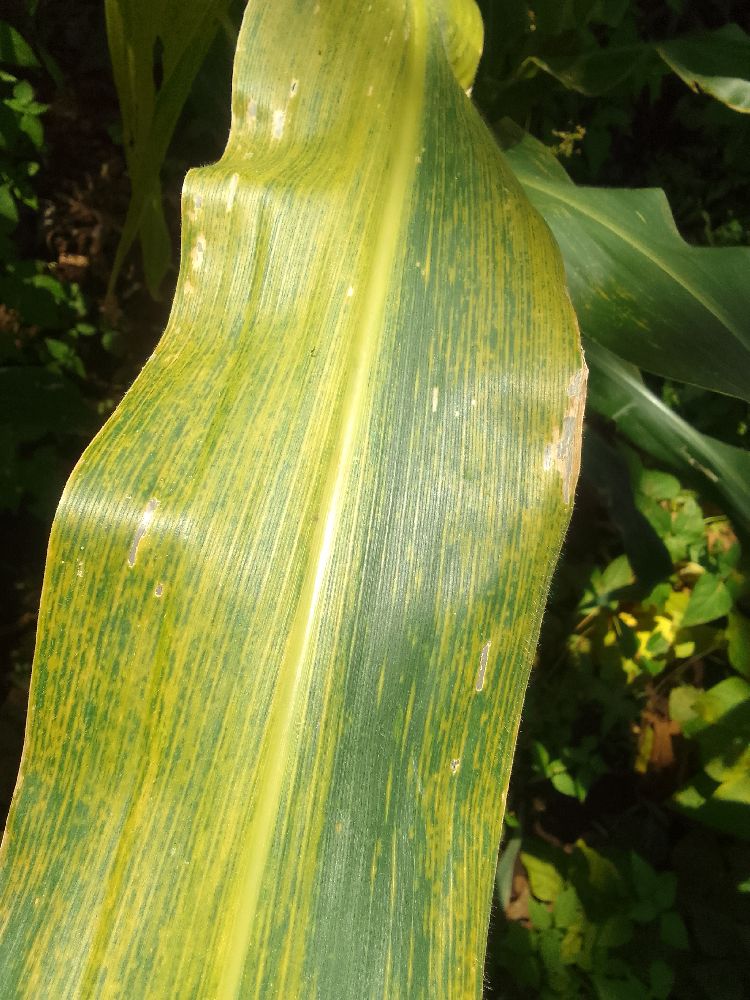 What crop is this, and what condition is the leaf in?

maize, maize lethal necrosis
